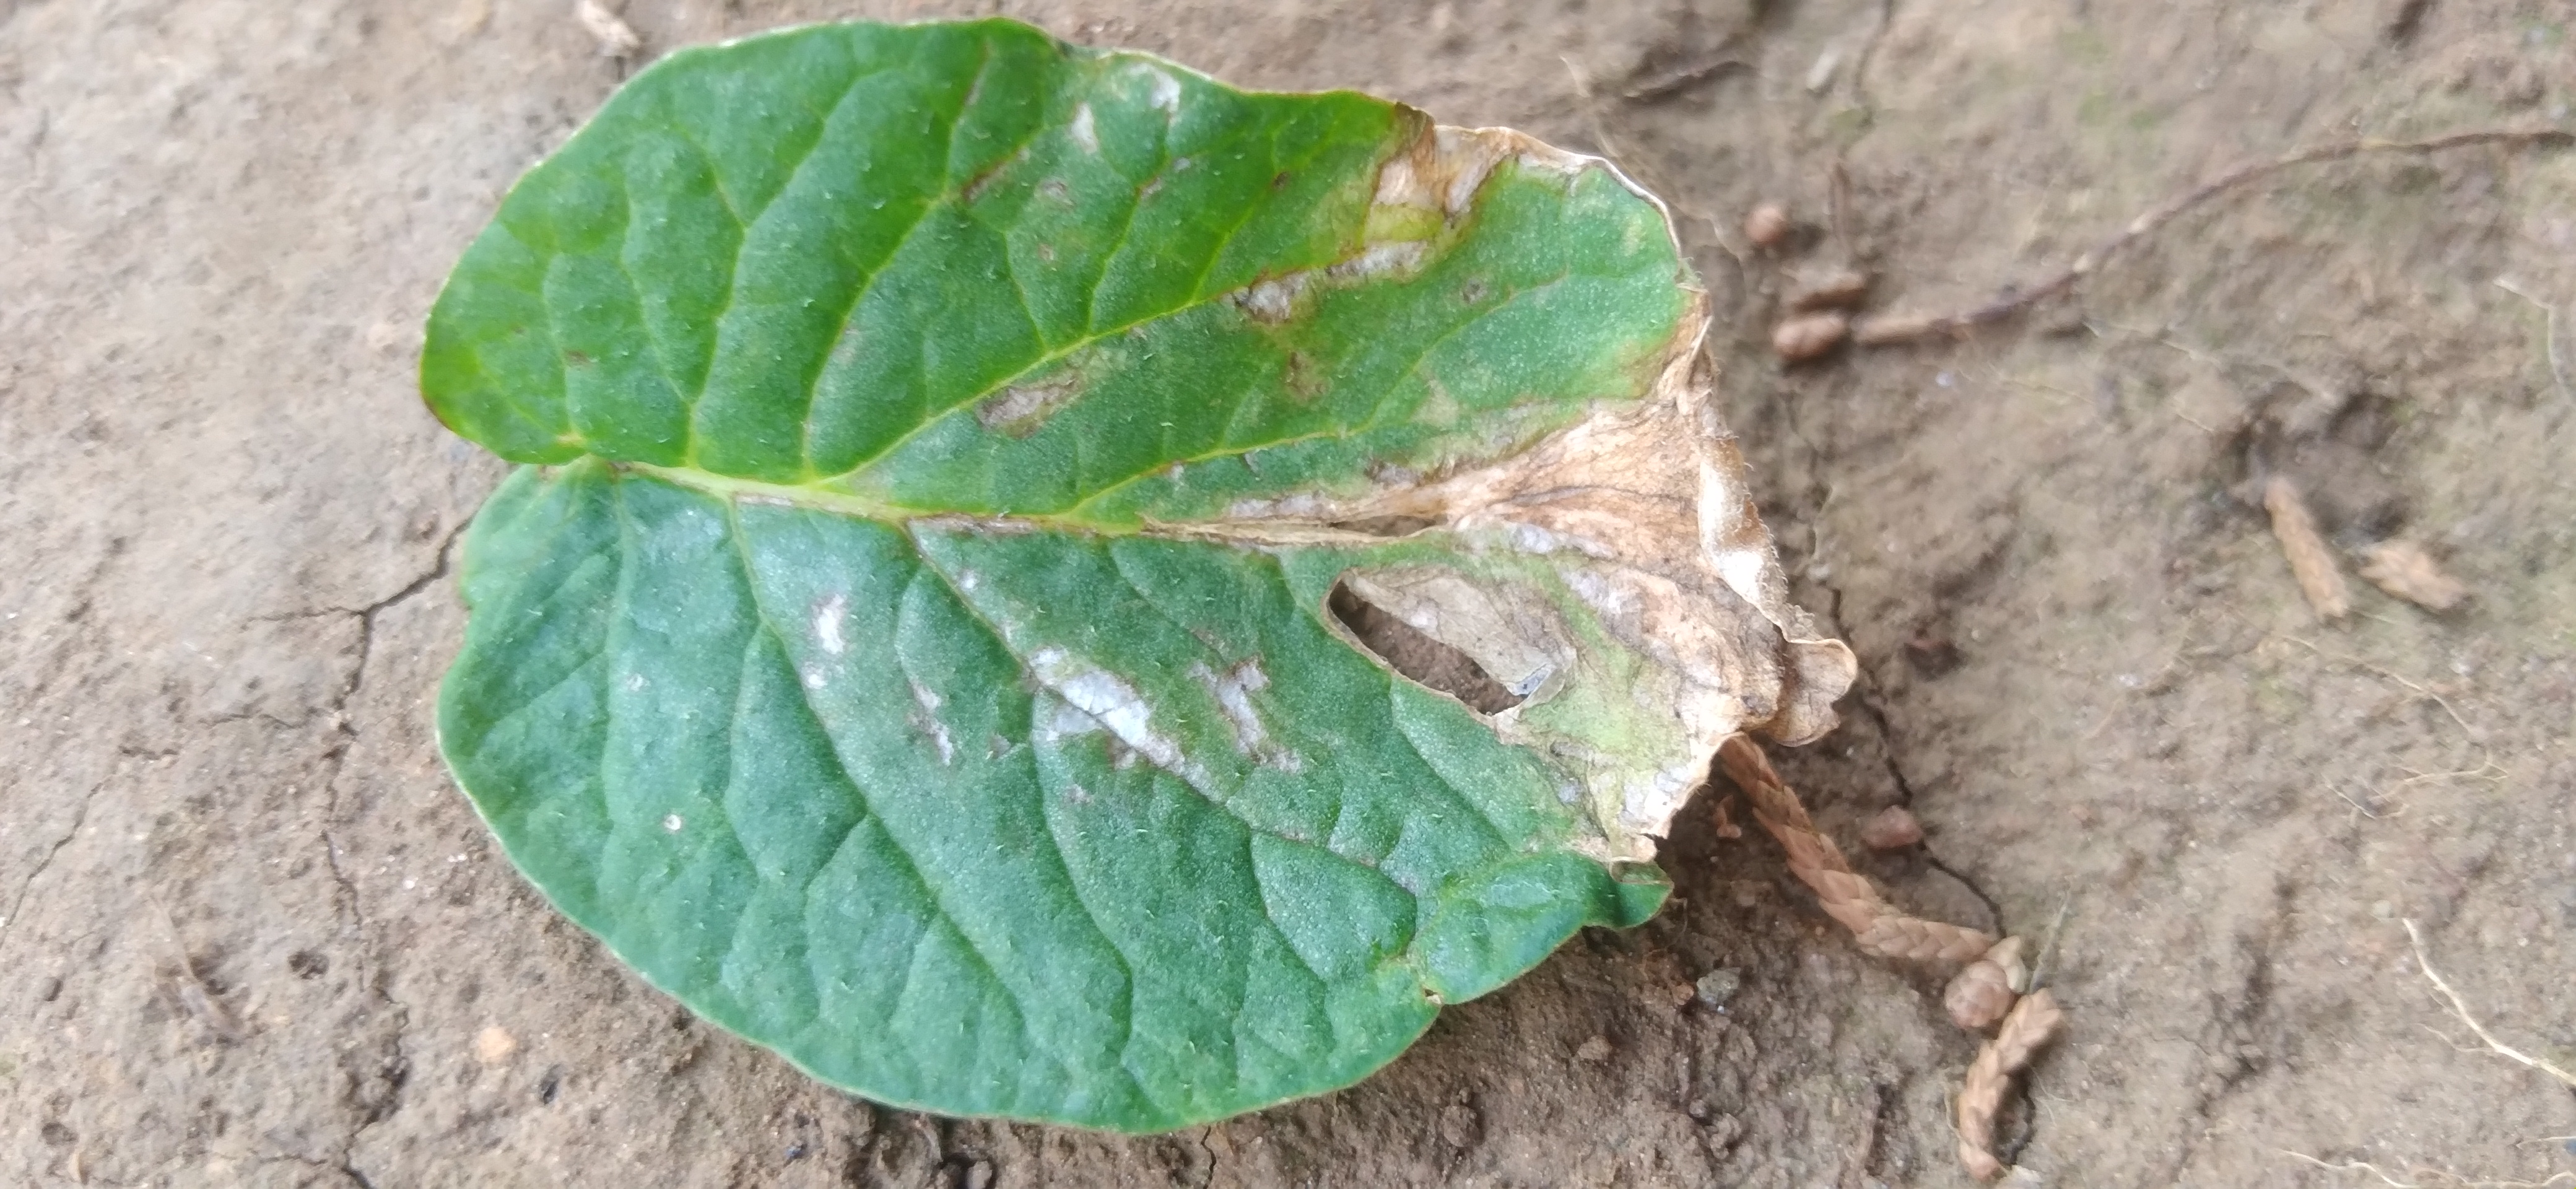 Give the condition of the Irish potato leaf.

early blight
